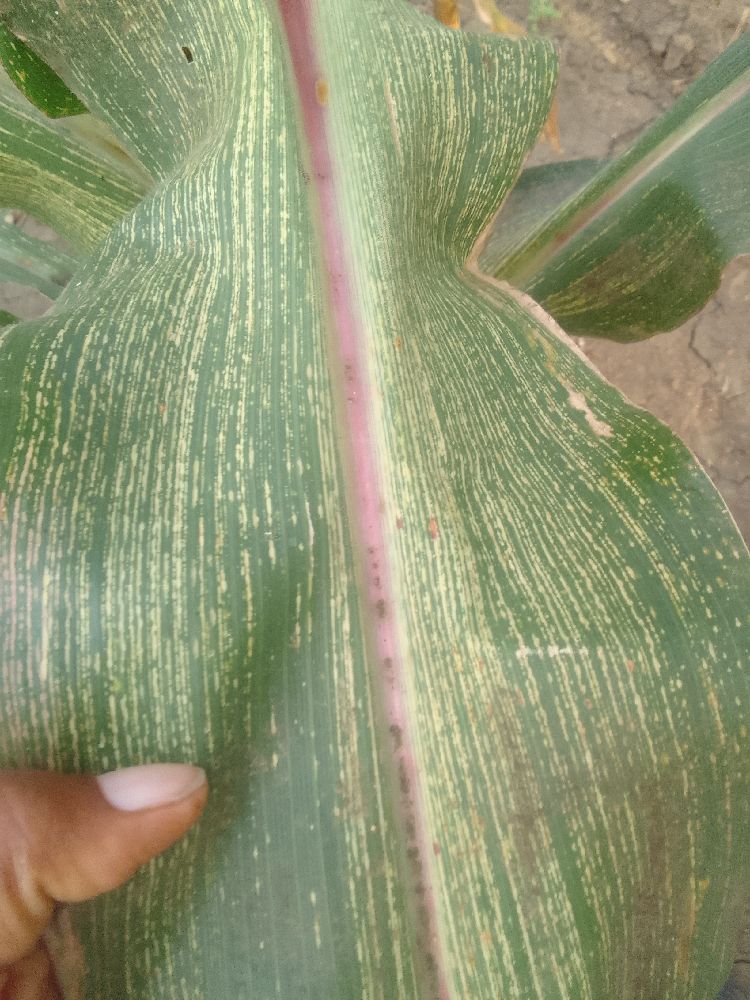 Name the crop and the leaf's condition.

maize, maize streak virus
